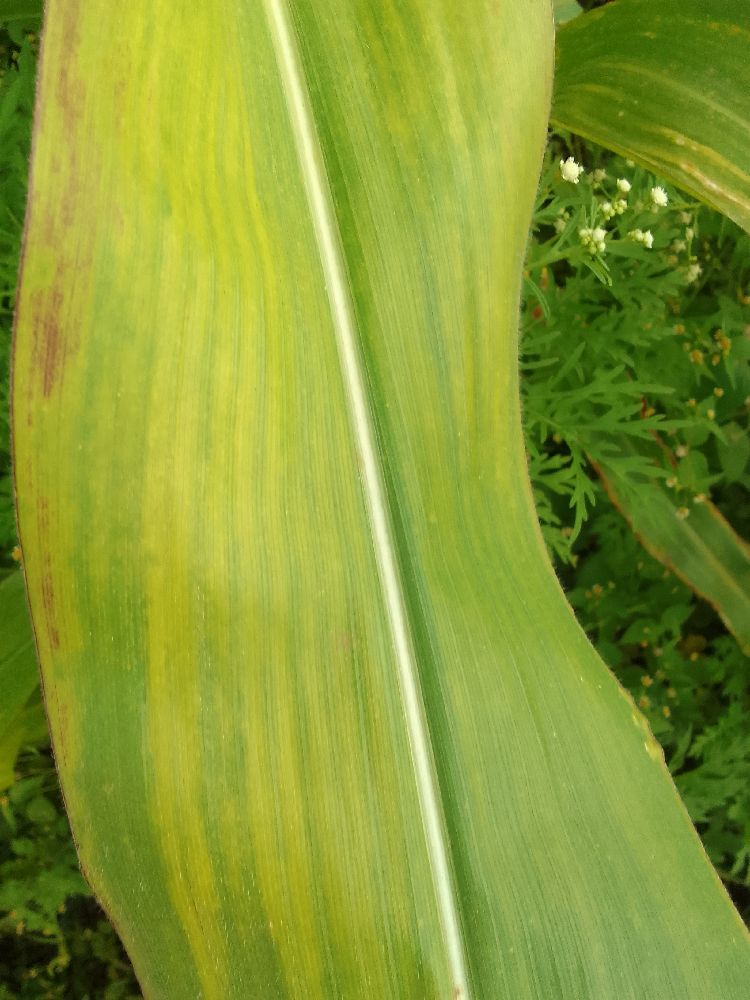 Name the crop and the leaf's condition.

maize, maize lethal necrosis
